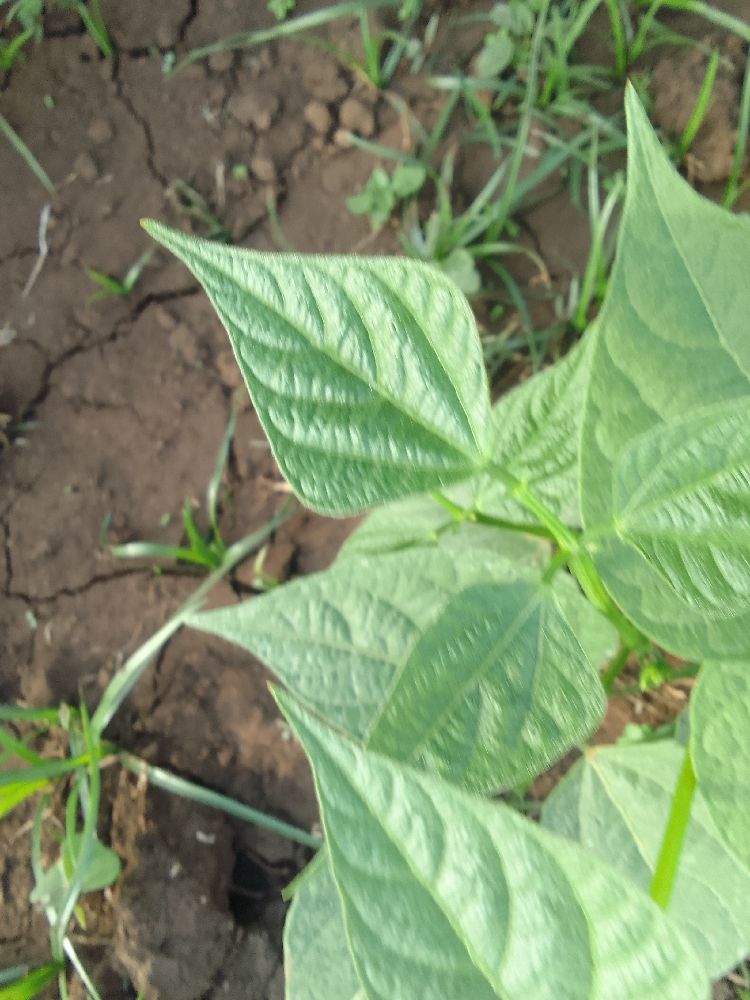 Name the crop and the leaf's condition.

common bean, healthy
